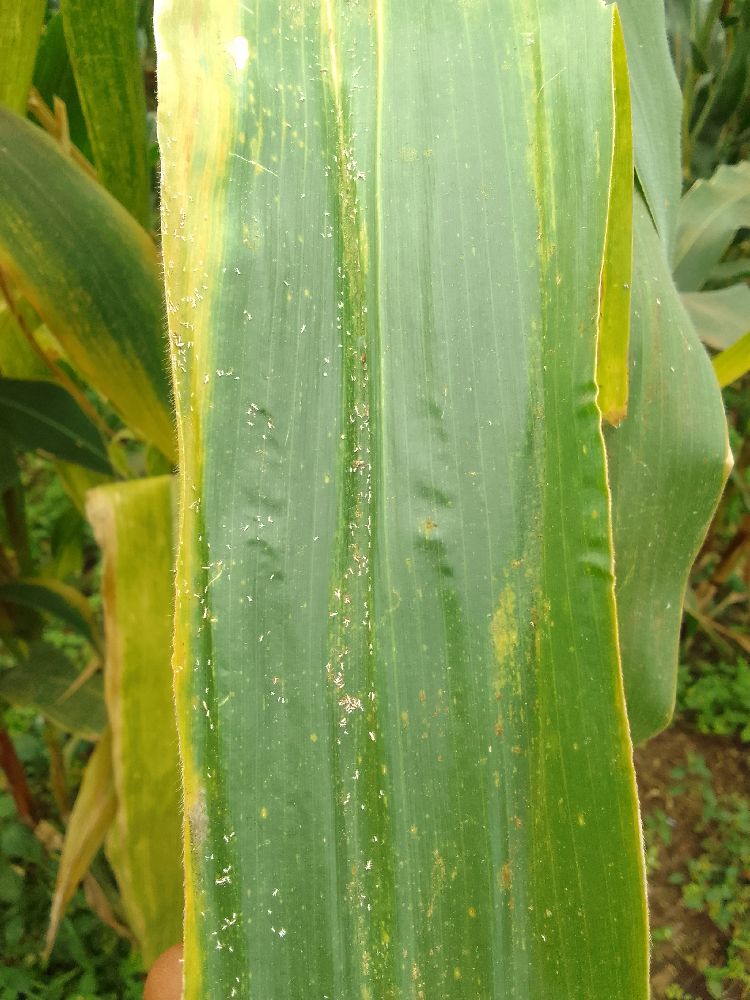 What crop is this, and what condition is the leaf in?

maize, maize lethal necrosis
